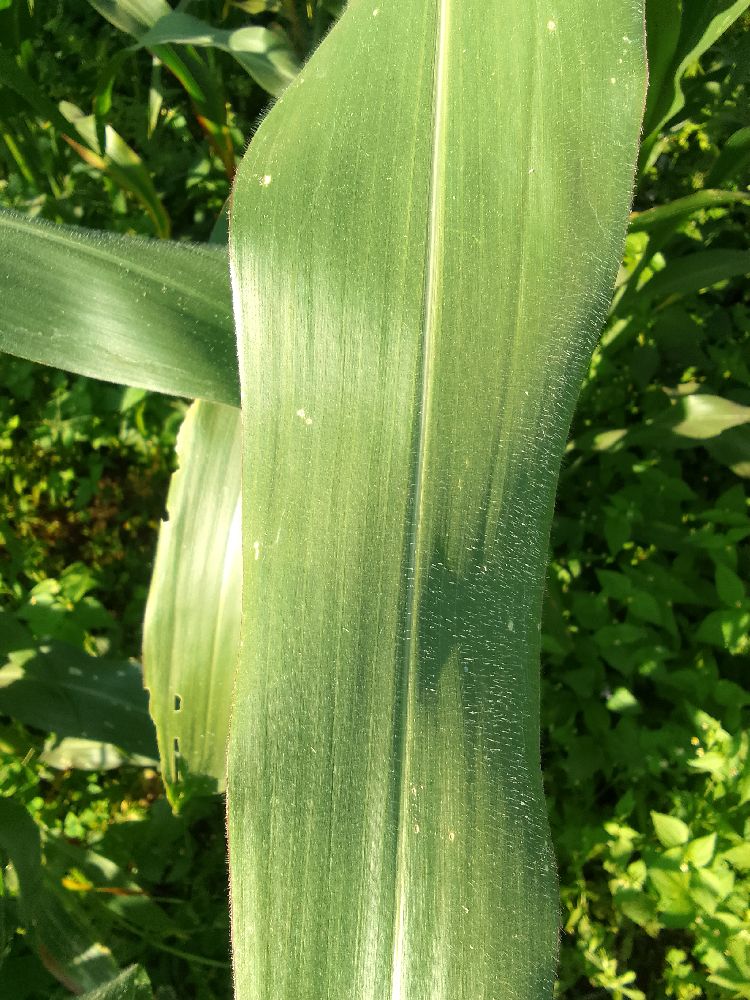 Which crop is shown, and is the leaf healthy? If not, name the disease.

maize, healthy
